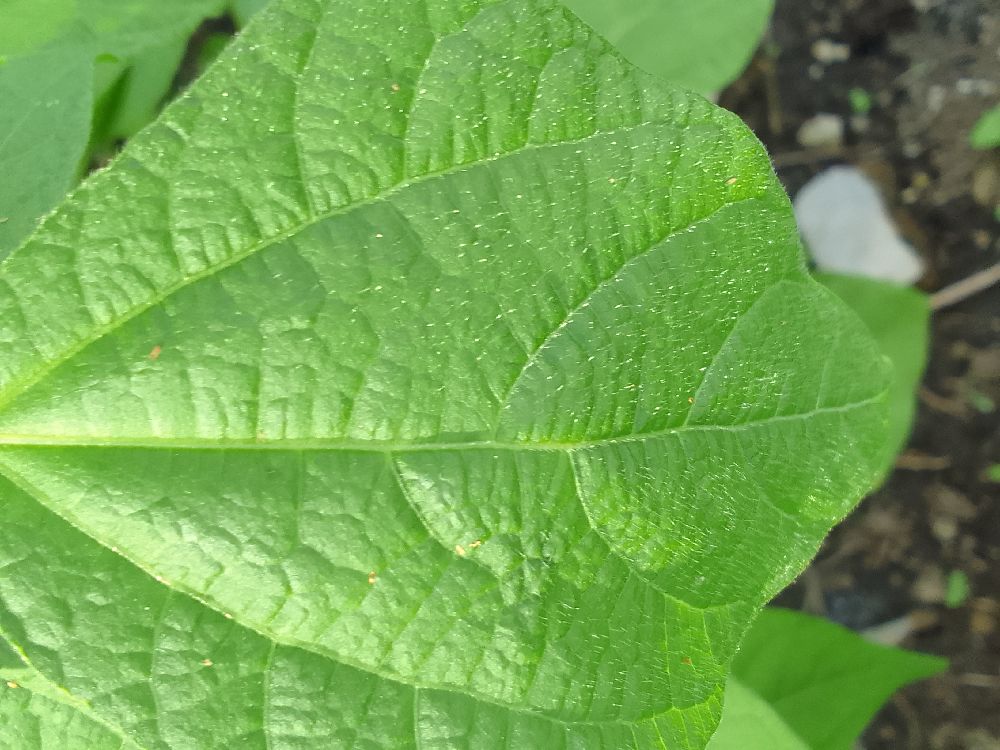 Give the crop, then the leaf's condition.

common bean, healthy
